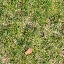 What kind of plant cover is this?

grass
